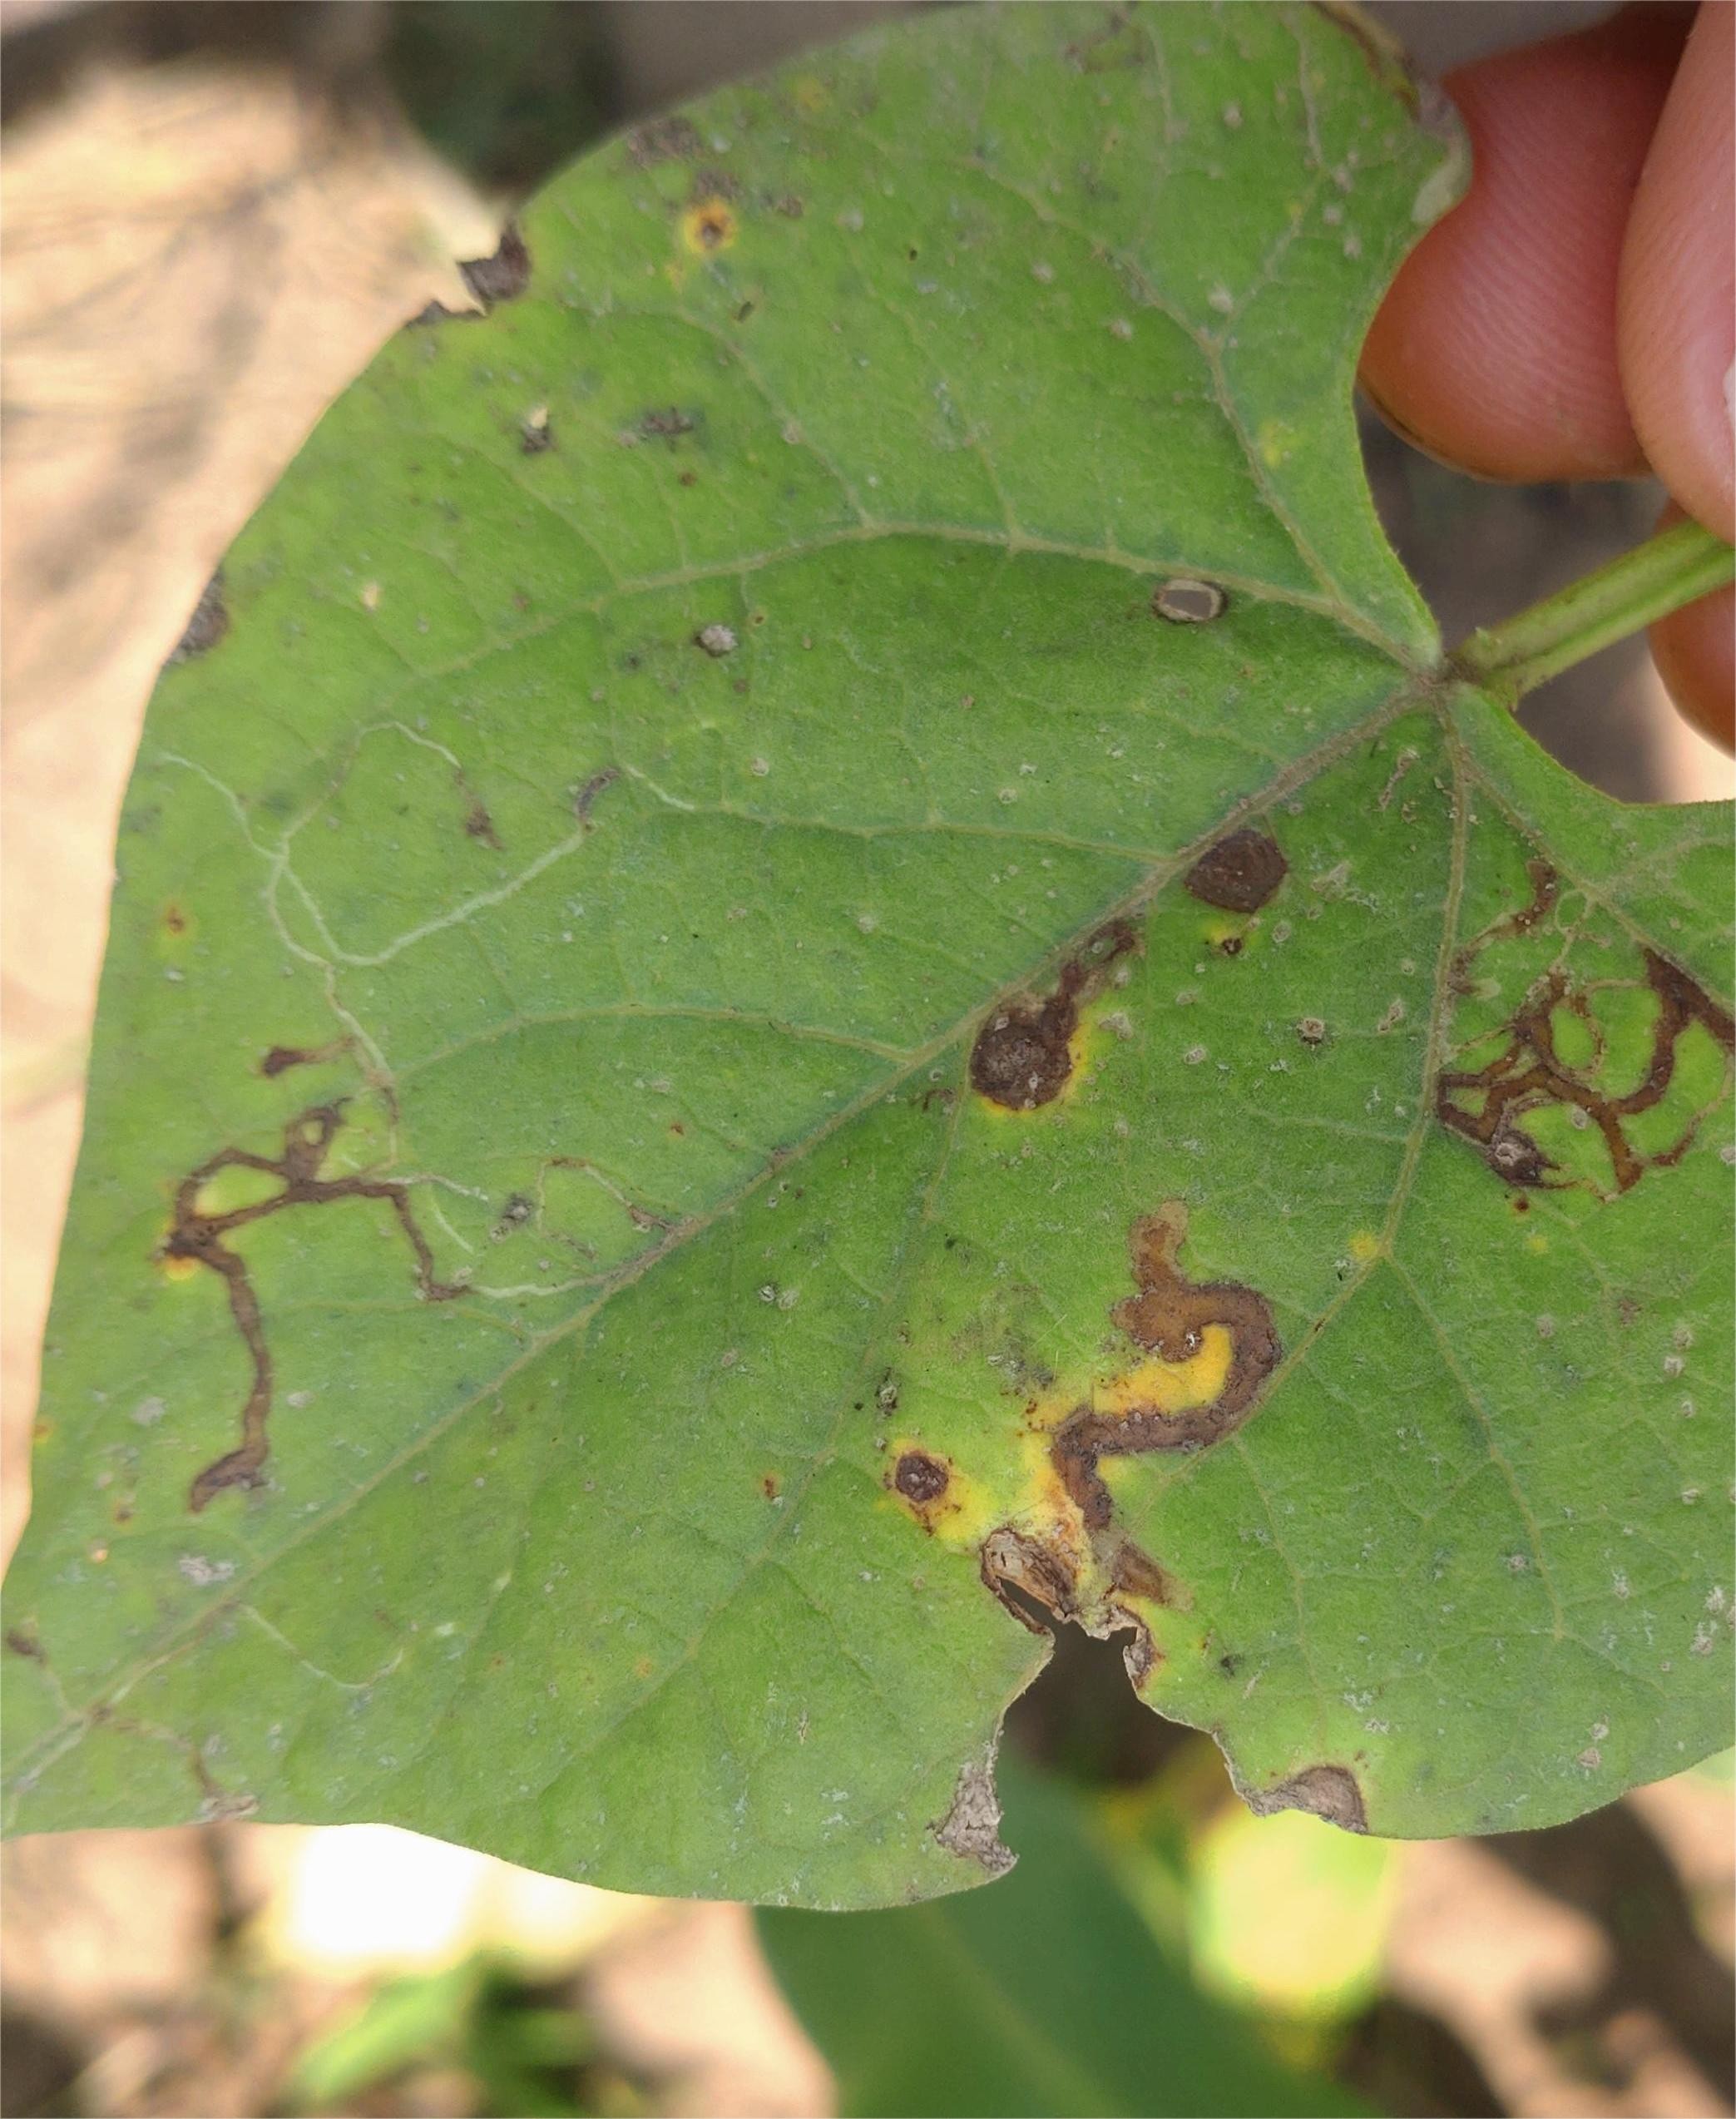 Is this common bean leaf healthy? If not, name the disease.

anthracnose
